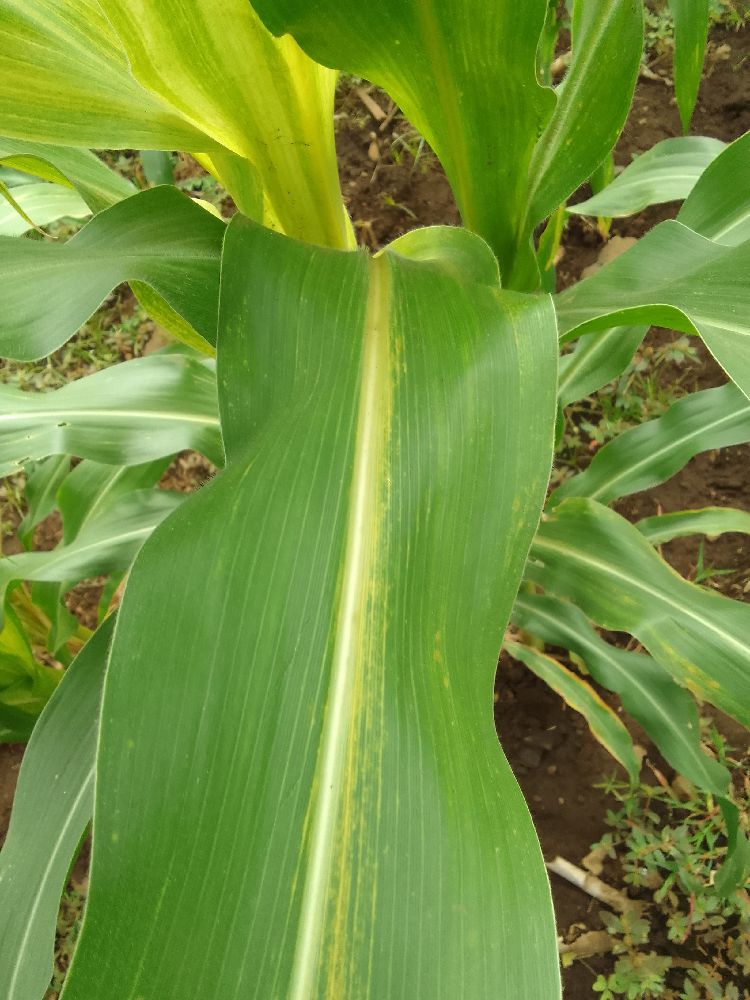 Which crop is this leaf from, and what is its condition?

maize, maize lethal necrosis
